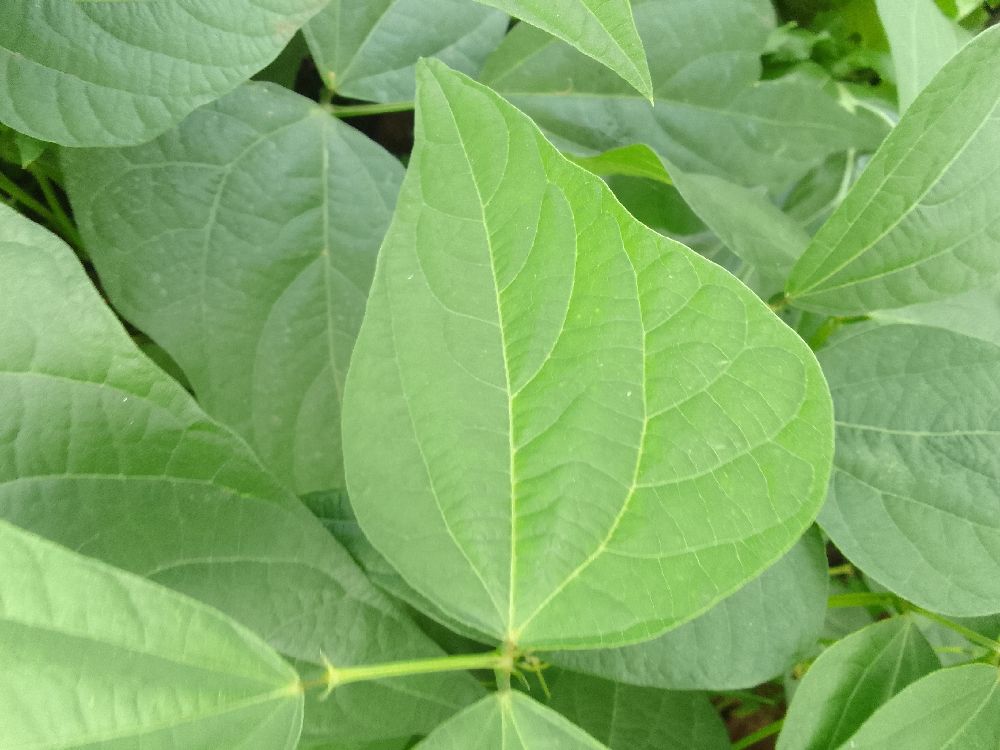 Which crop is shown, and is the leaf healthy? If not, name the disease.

common bean, healthy
